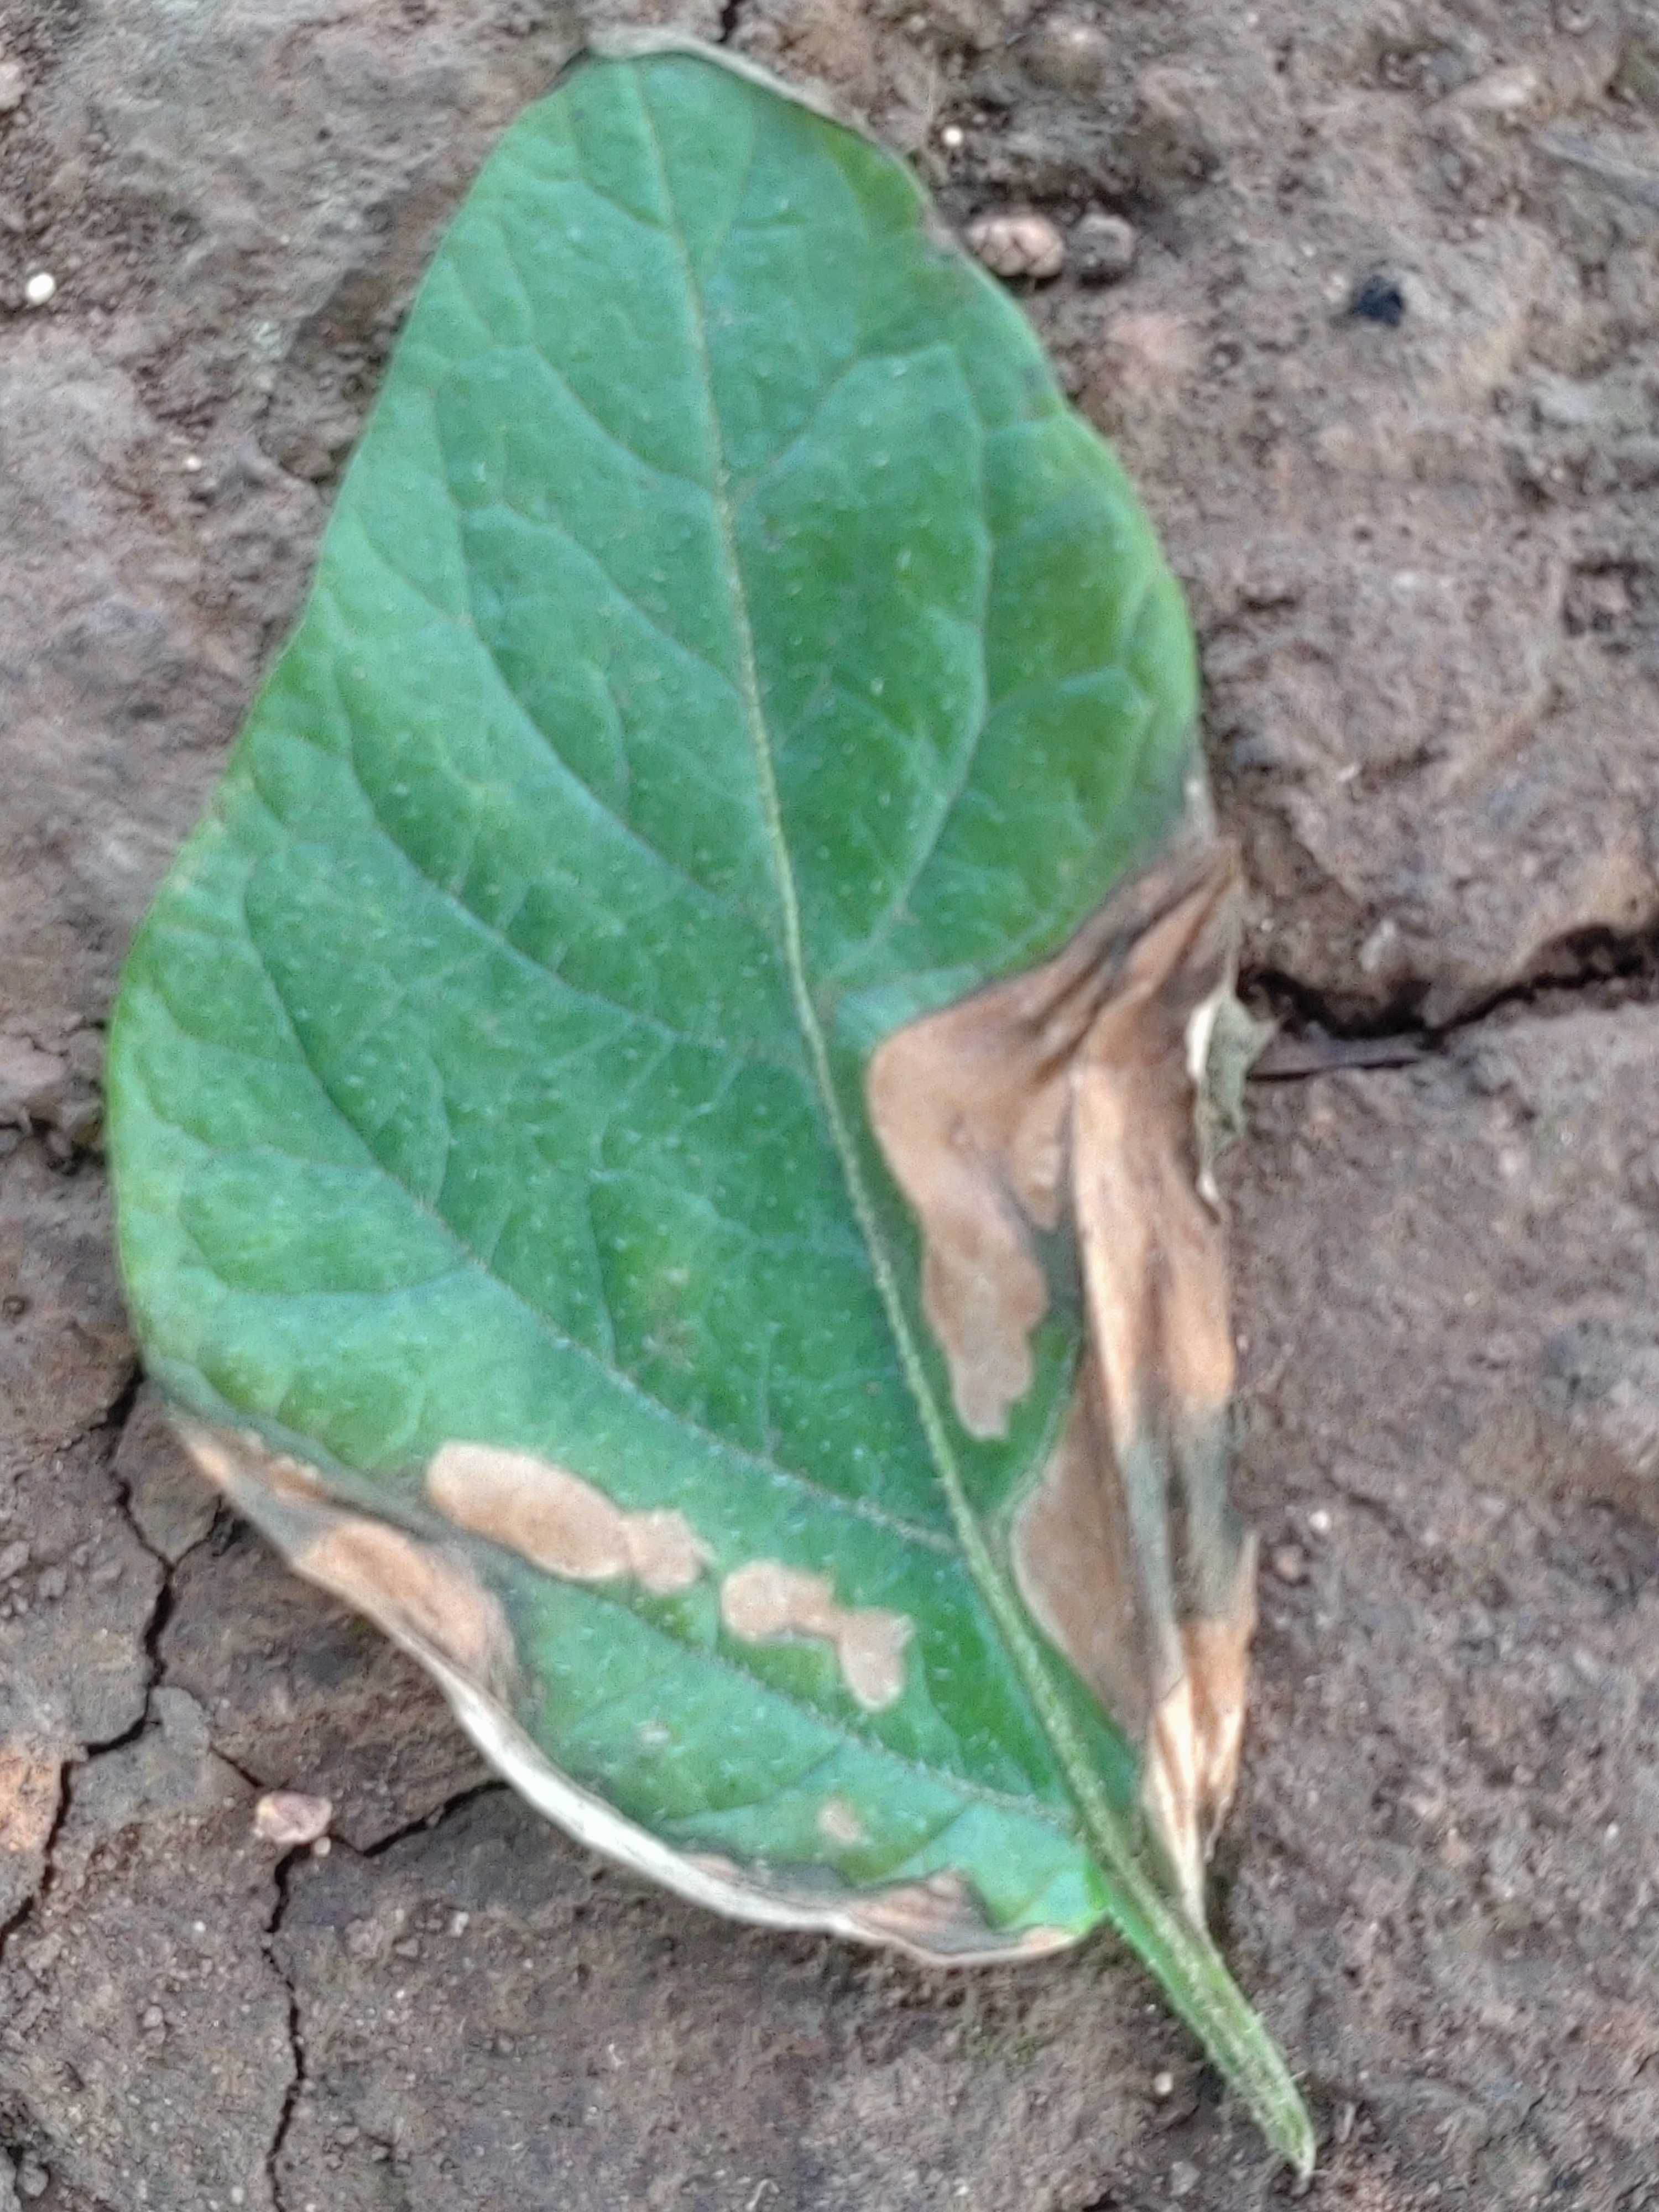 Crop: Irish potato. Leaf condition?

early blight
